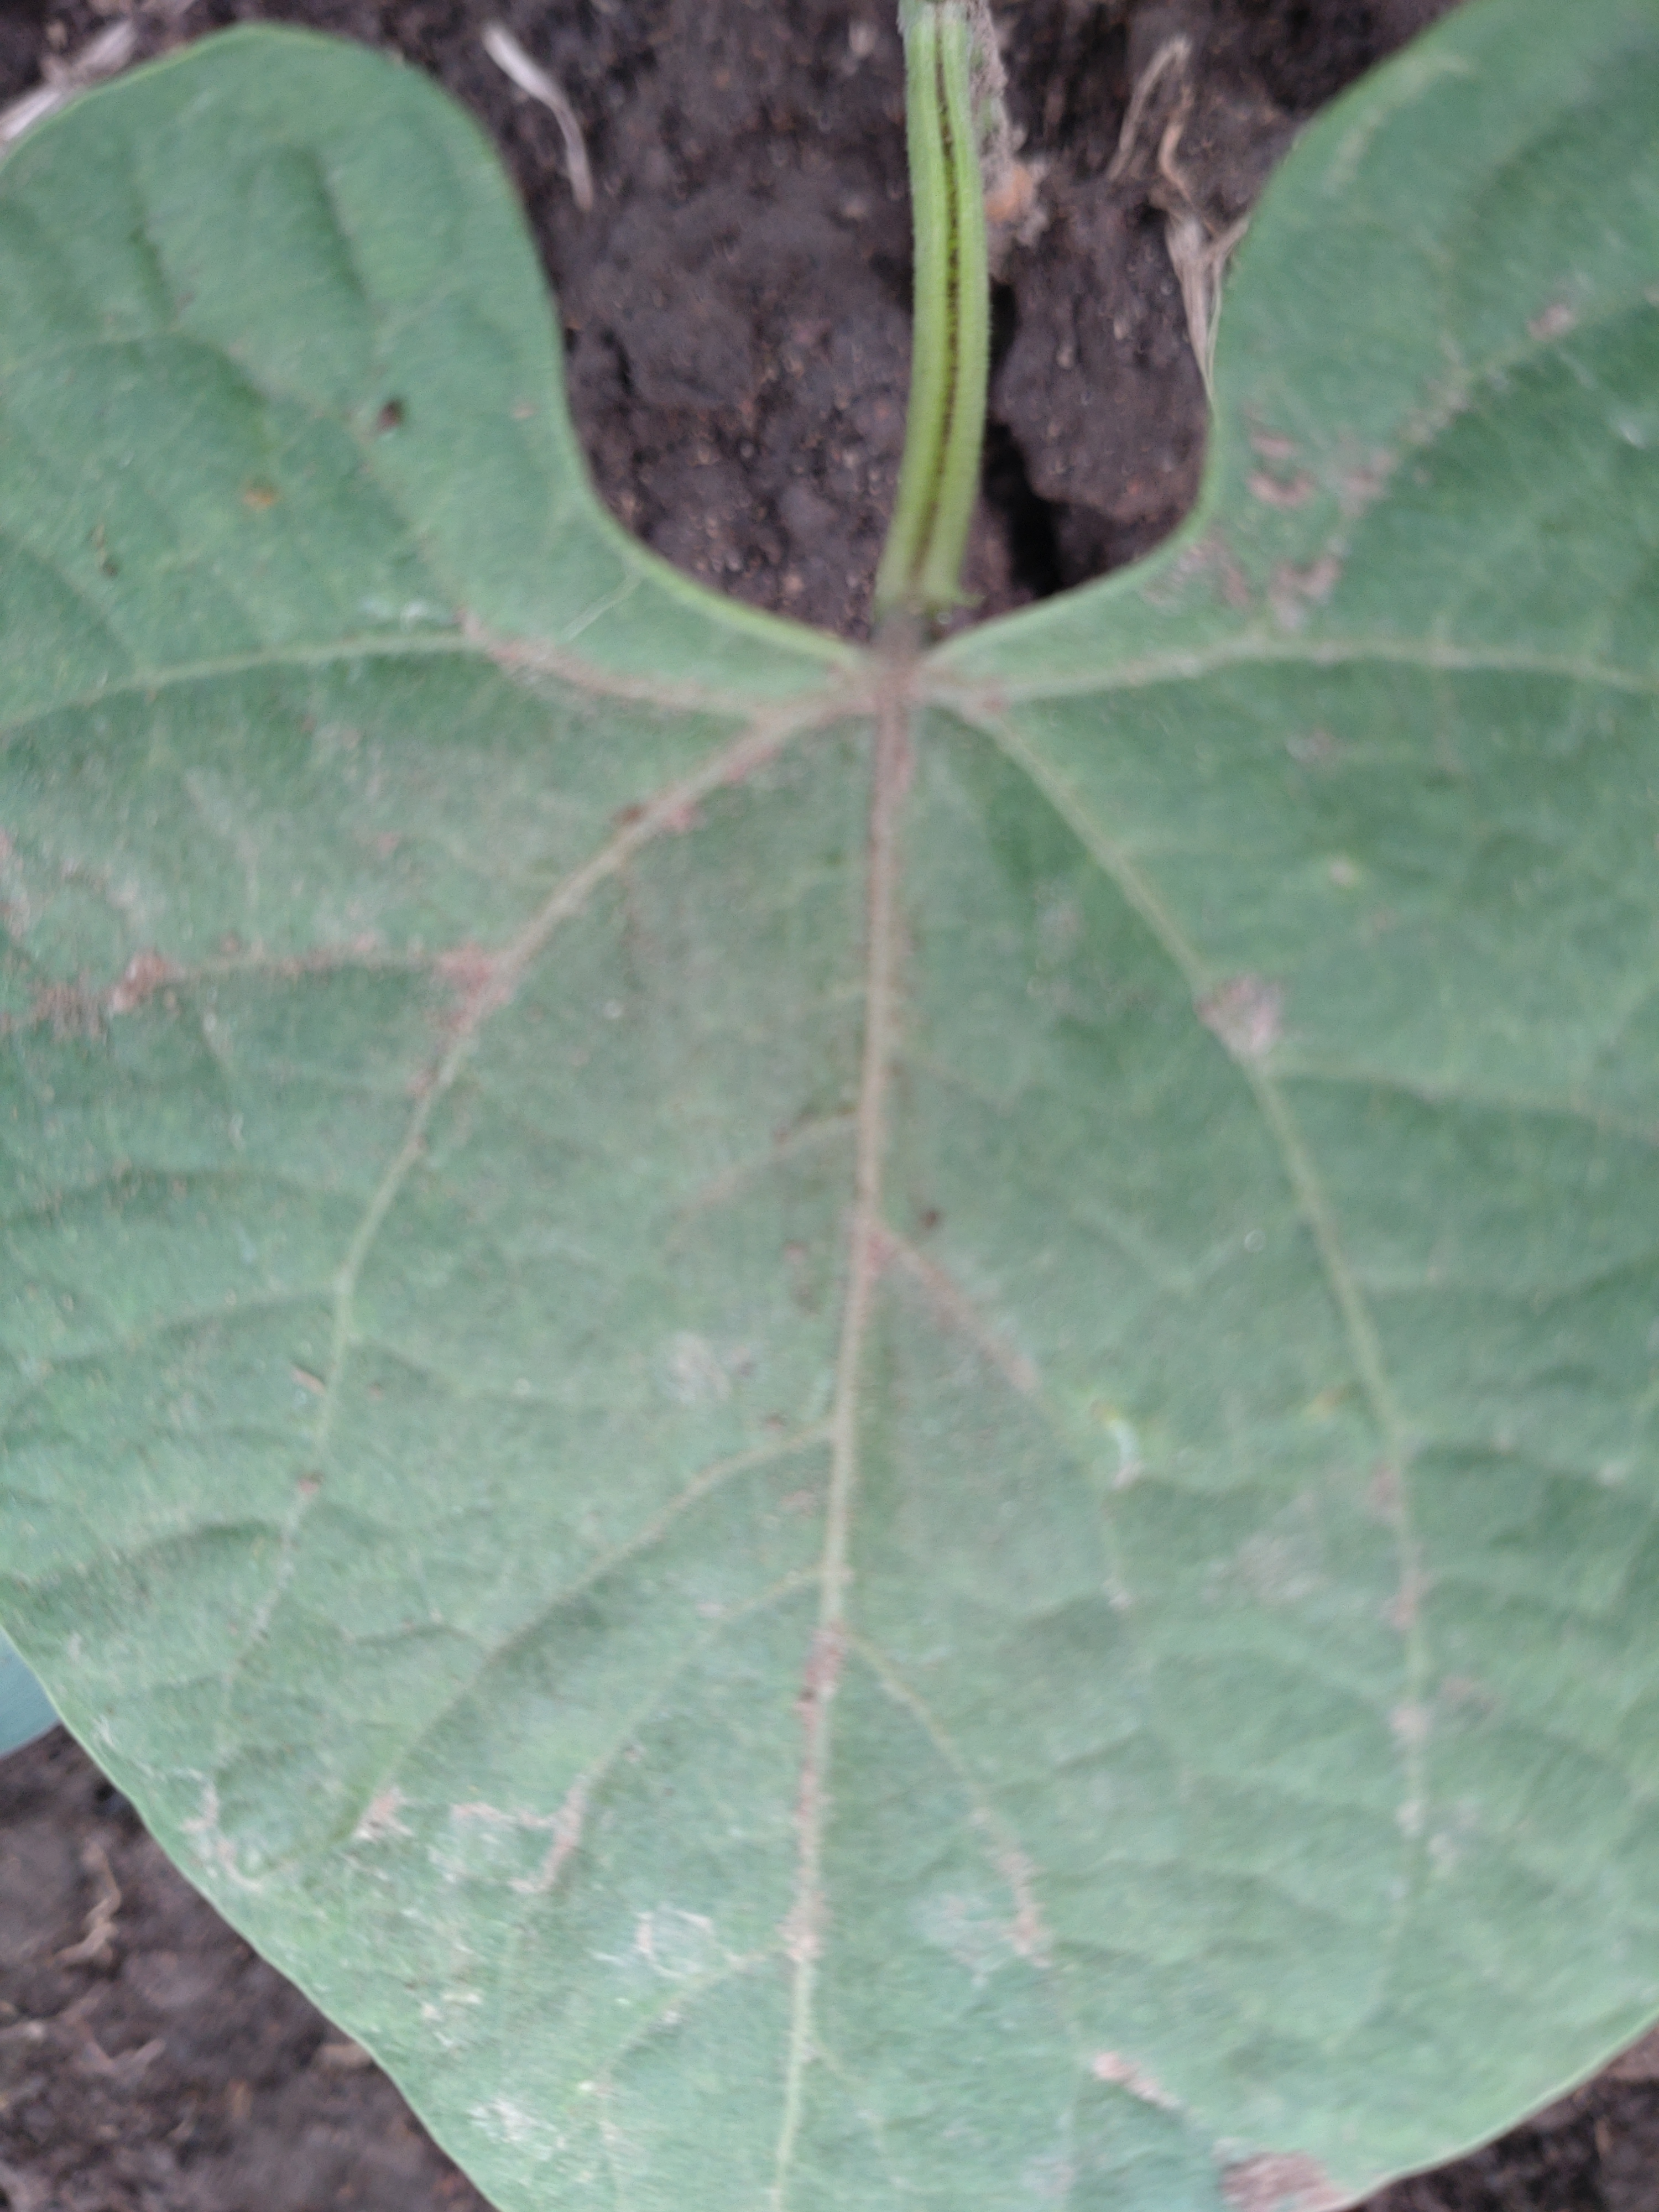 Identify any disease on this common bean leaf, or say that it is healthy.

healthy
